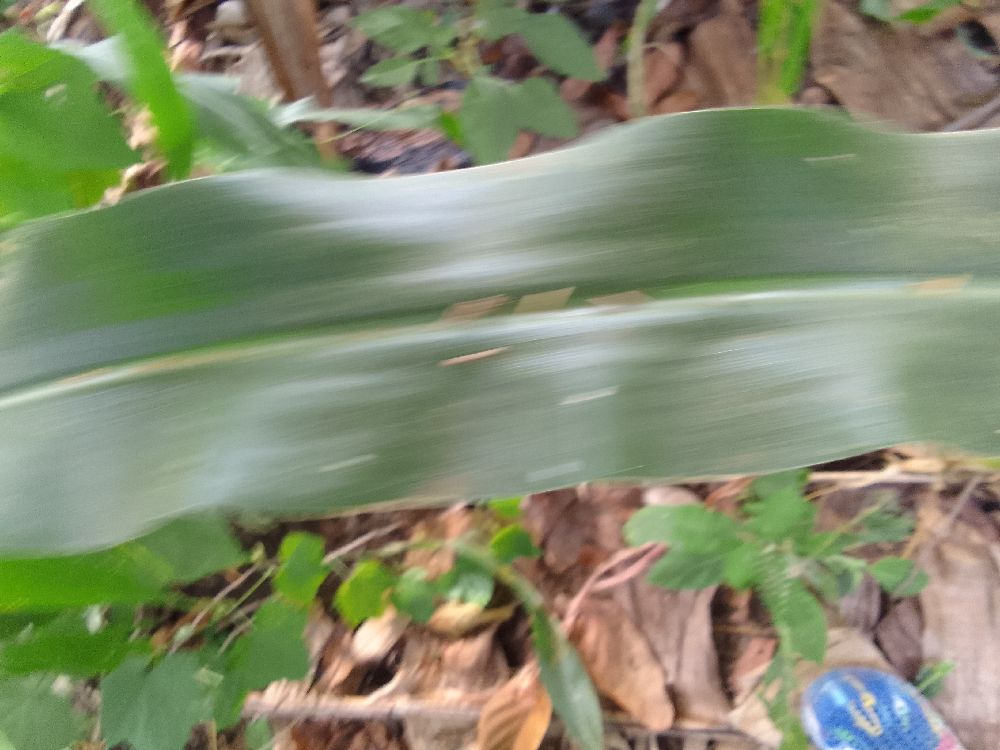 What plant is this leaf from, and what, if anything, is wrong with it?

maize, healthy
